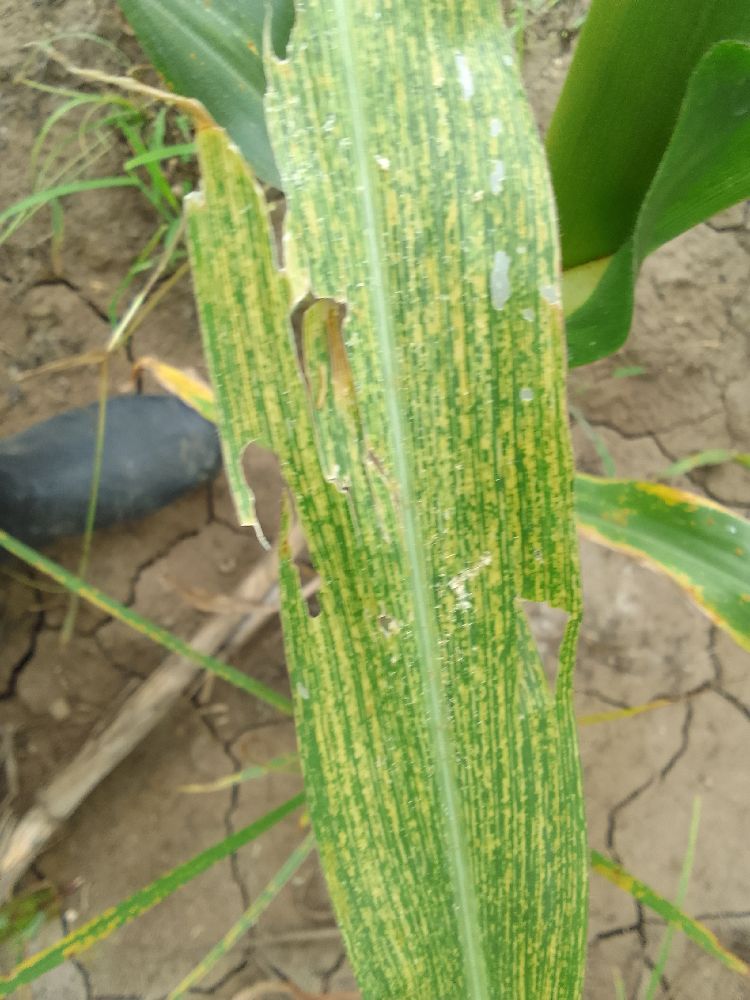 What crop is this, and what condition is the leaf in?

maize, maize streak virus
